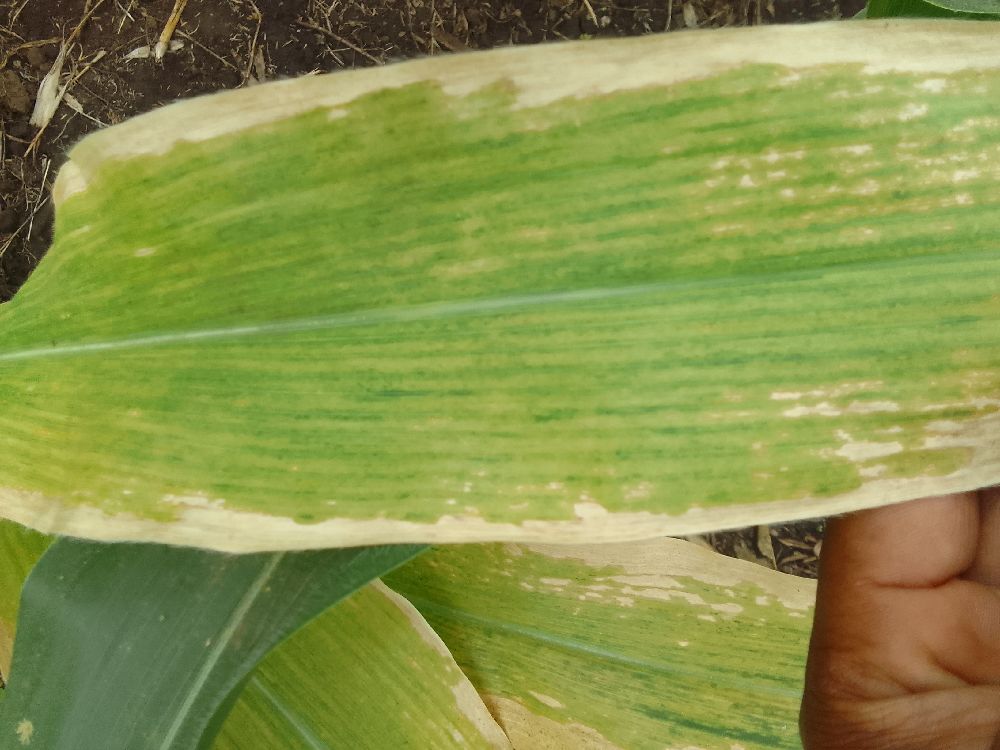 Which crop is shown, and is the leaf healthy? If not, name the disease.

maize, maize lethal necrosis
